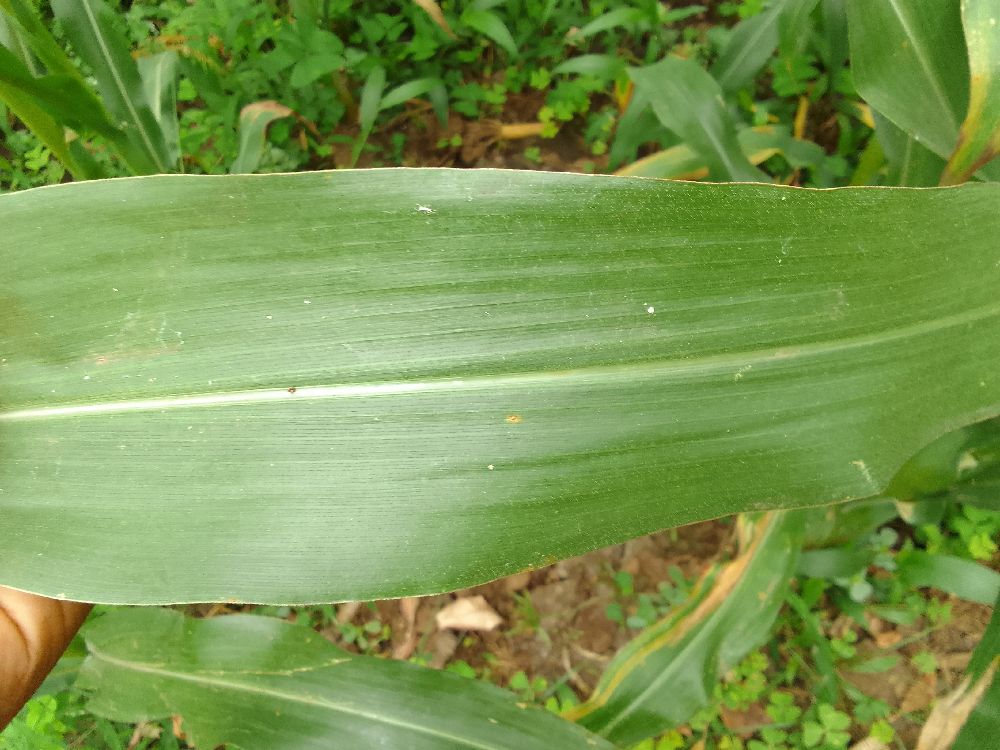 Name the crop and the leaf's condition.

maize, healthy
